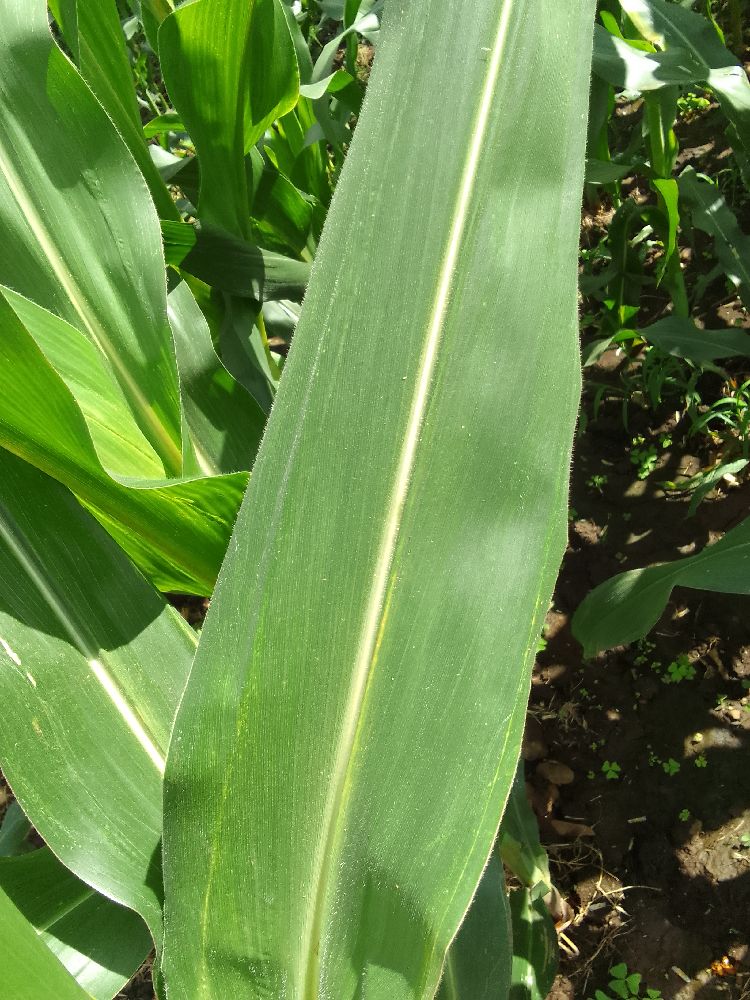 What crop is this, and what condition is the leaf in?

maize, healthy
